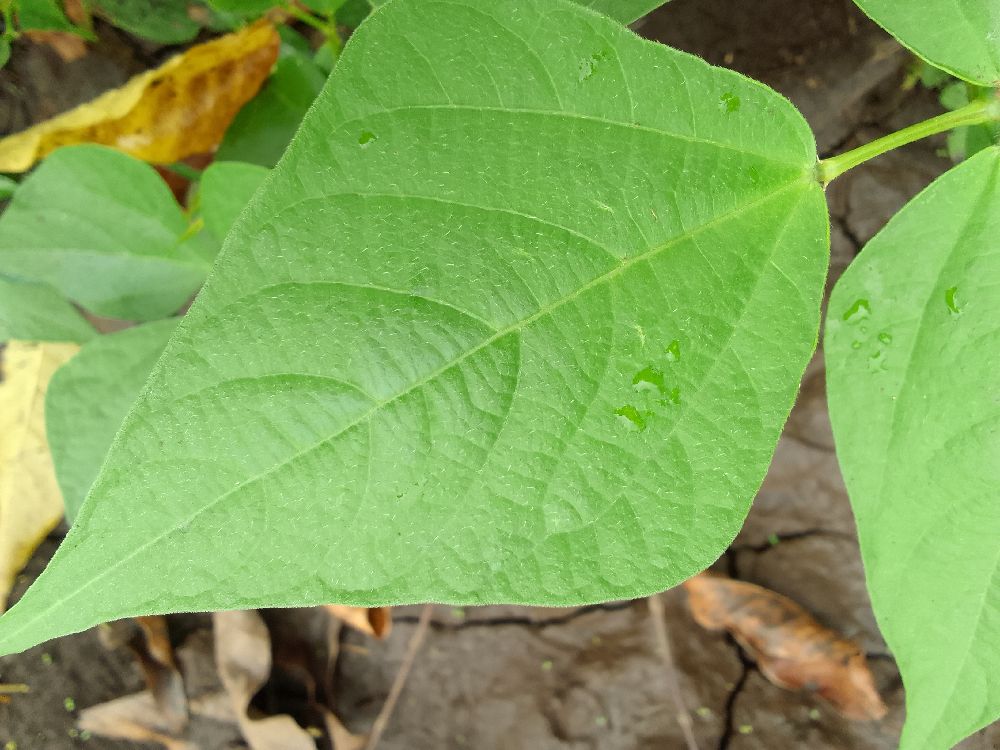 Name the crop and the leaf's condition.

common bean, healthy
